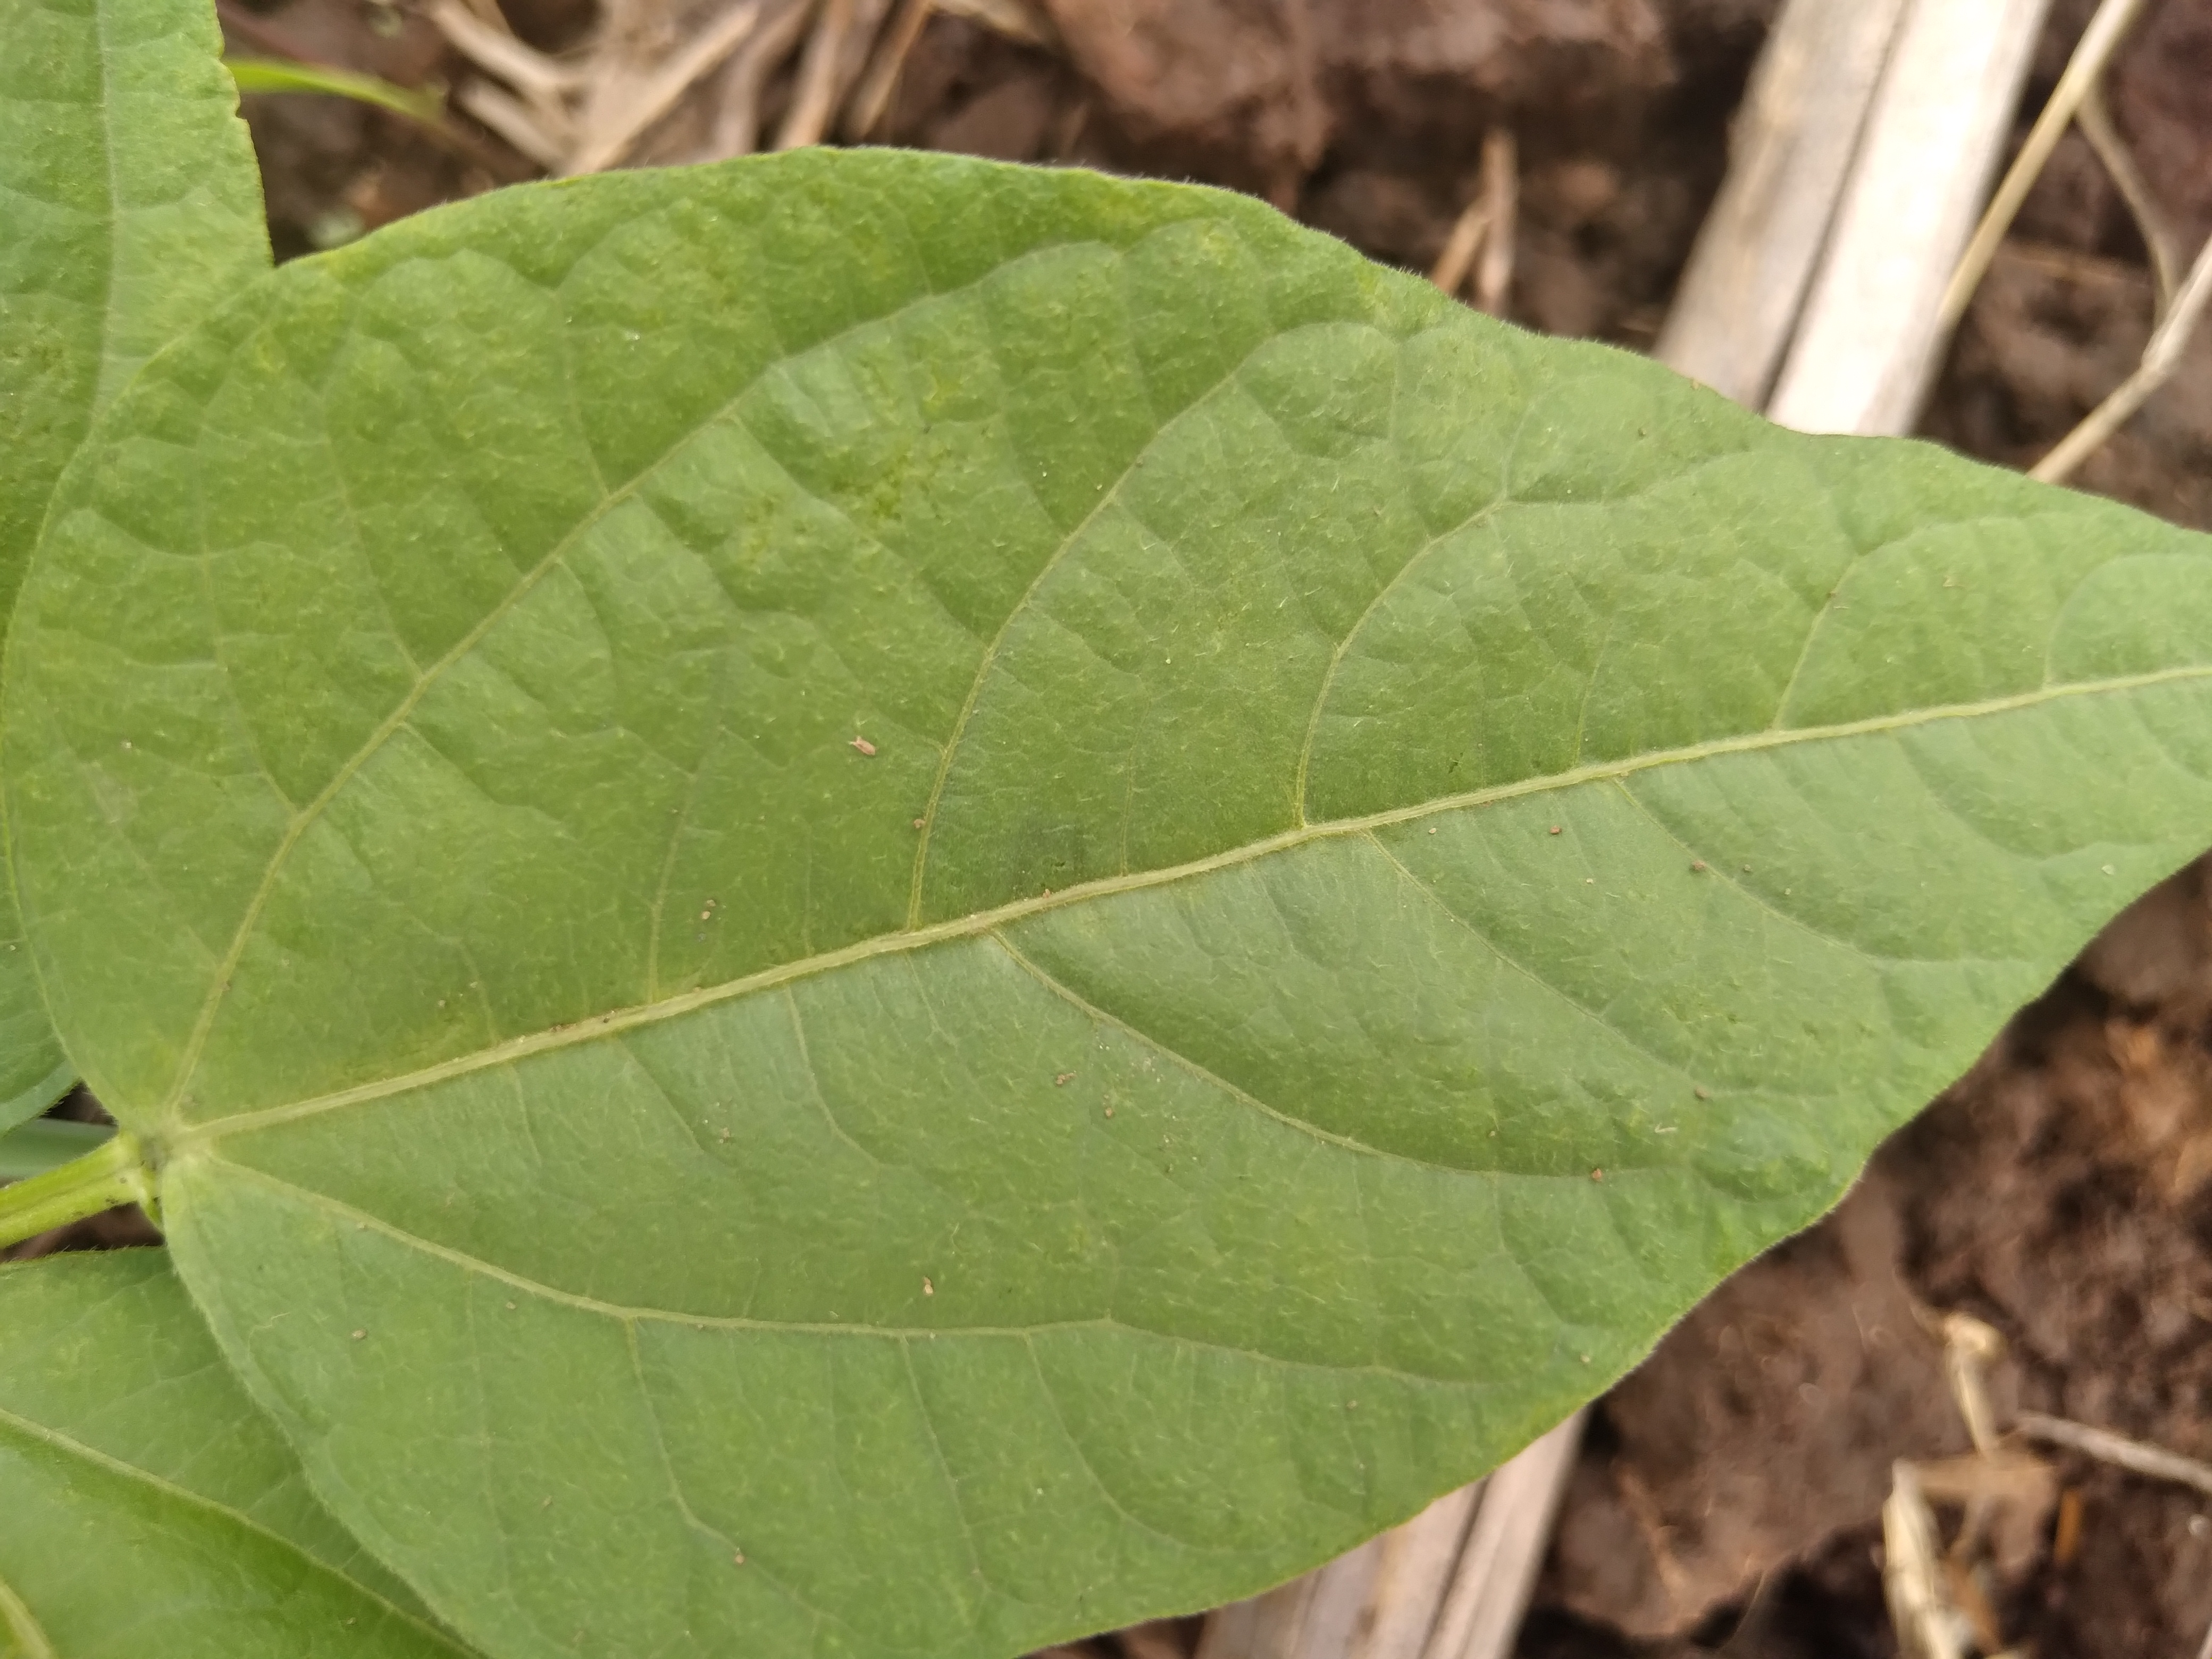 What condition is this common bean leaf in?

healthy
